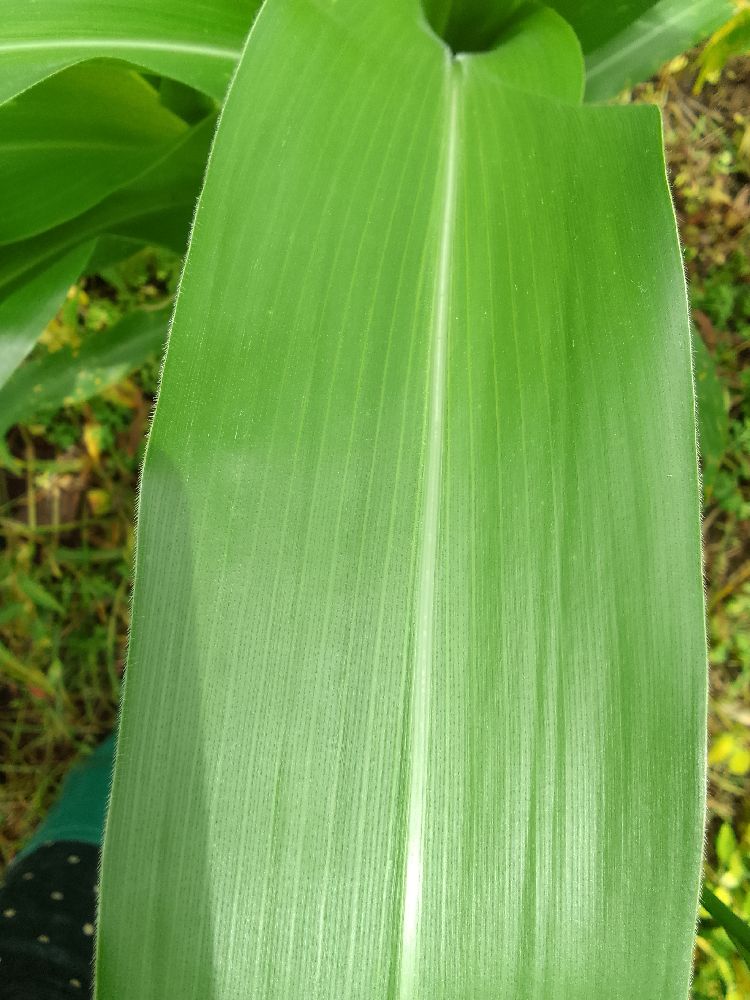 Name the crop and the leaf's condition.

maize, healthy
